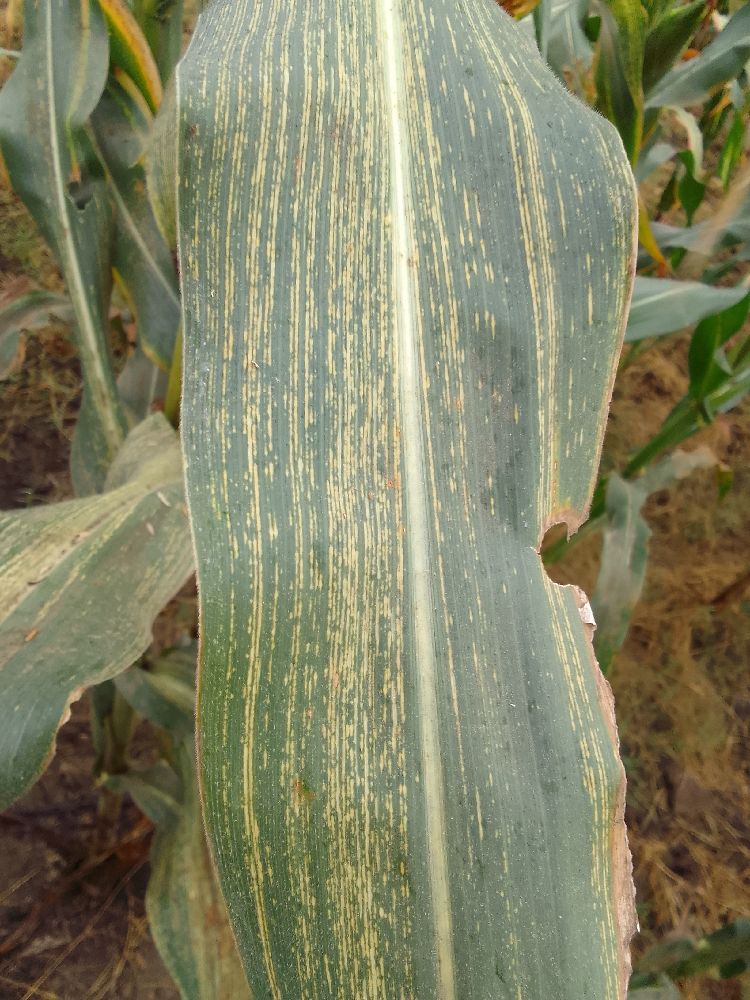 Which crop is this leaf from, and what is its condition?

maize, maize streak virus
